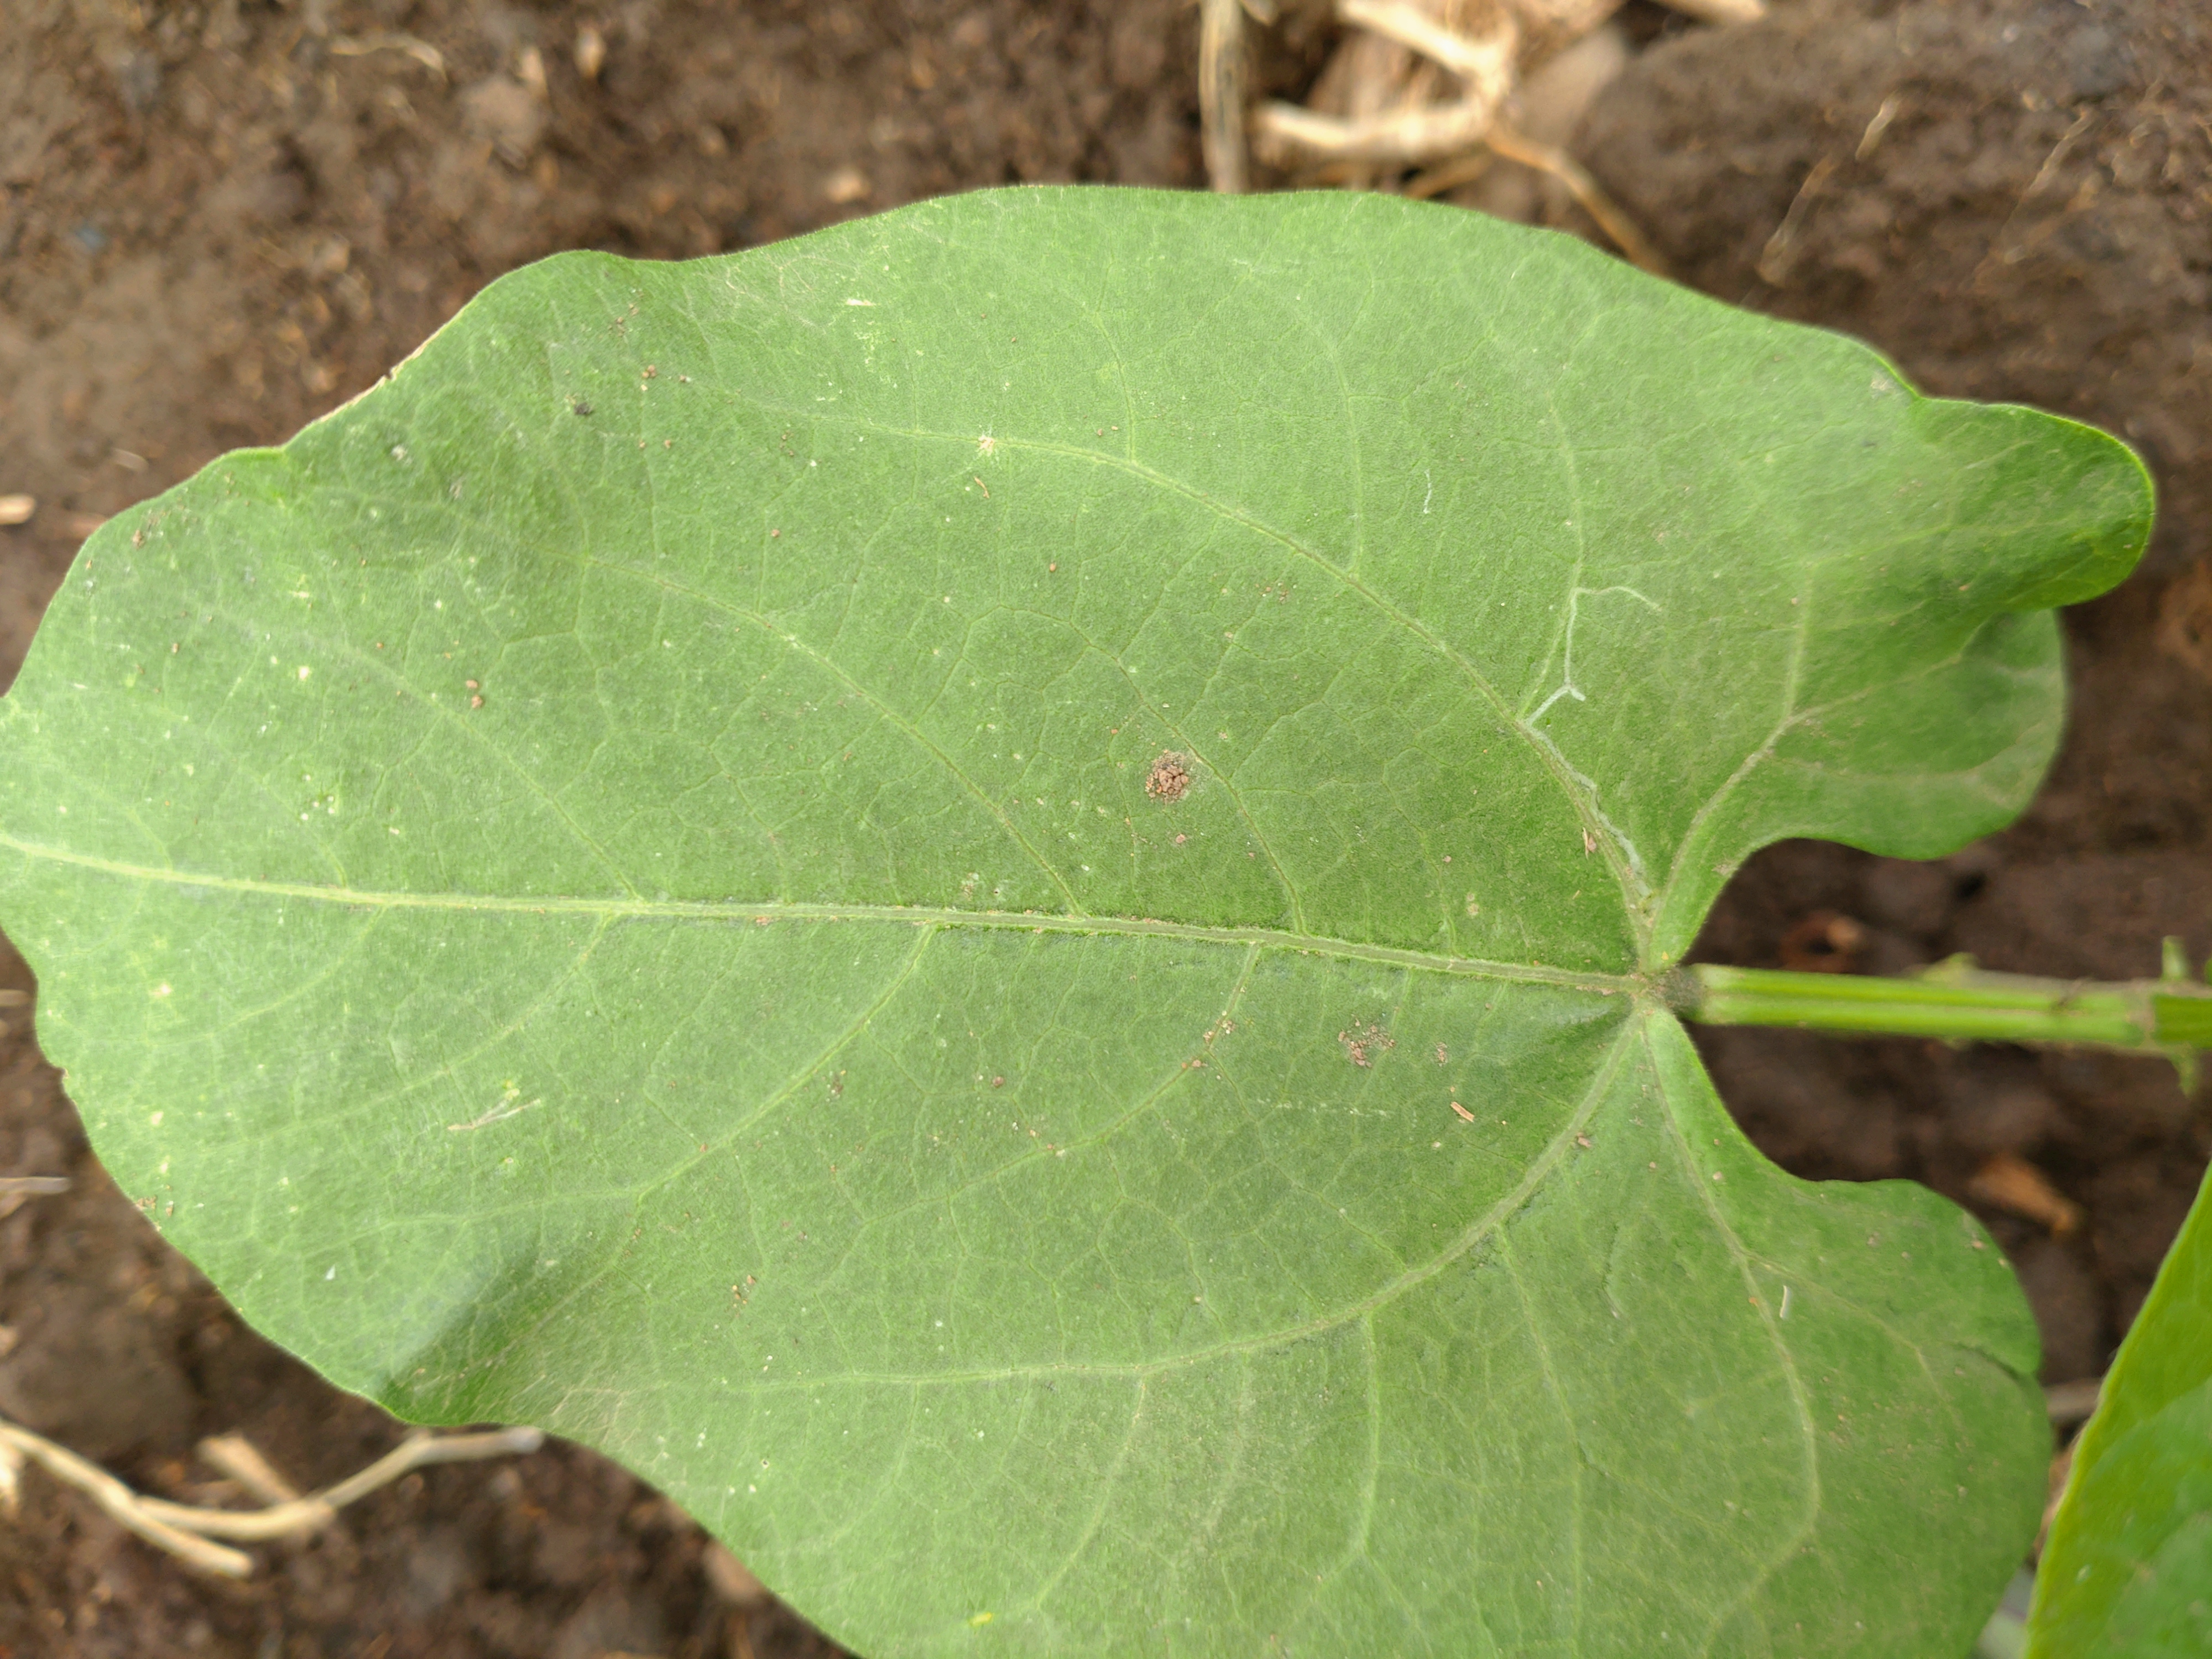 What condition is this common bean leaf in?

healthy
